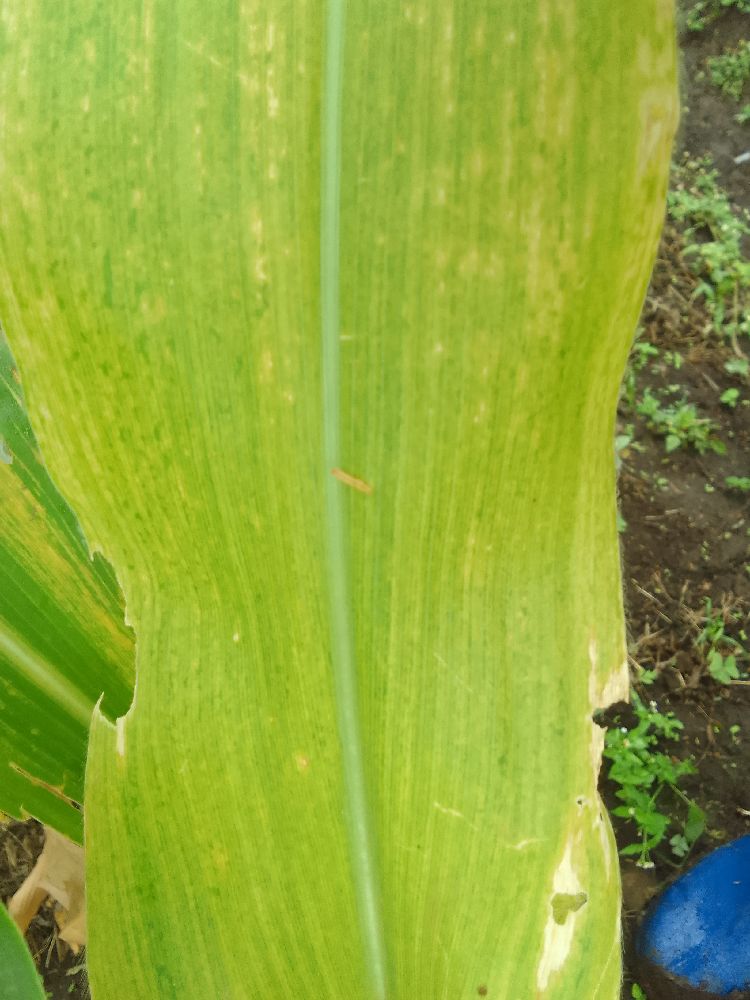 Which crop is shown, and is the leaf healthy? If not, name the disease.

maize, maize lethal necrosis
